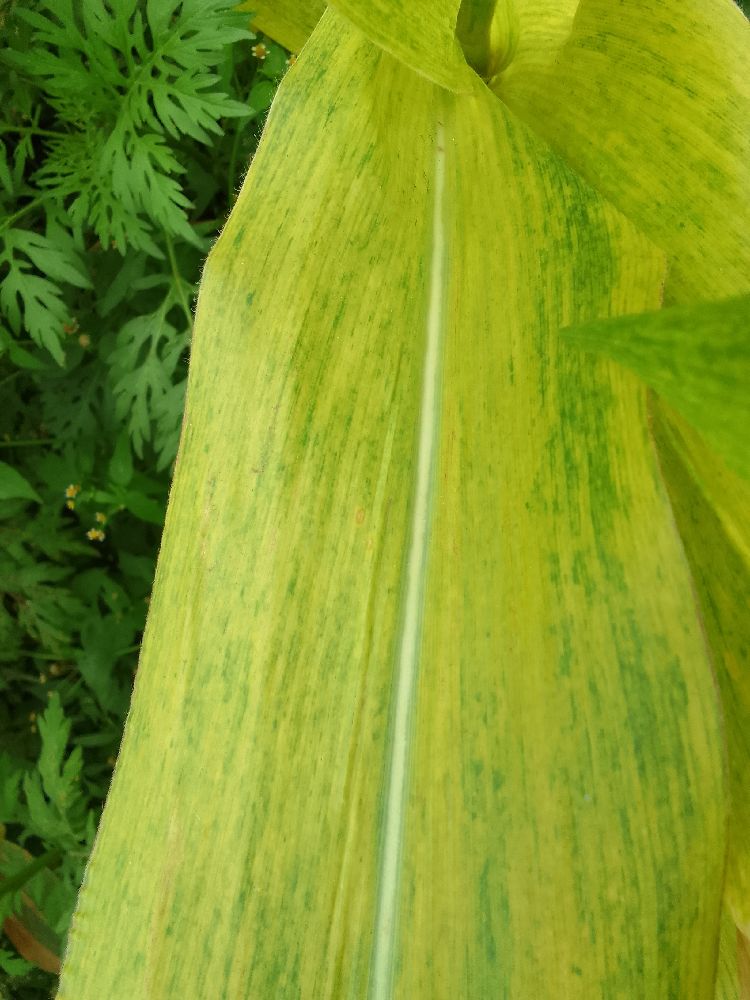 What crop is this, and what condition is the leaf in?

maize, maize lethal necrosis
